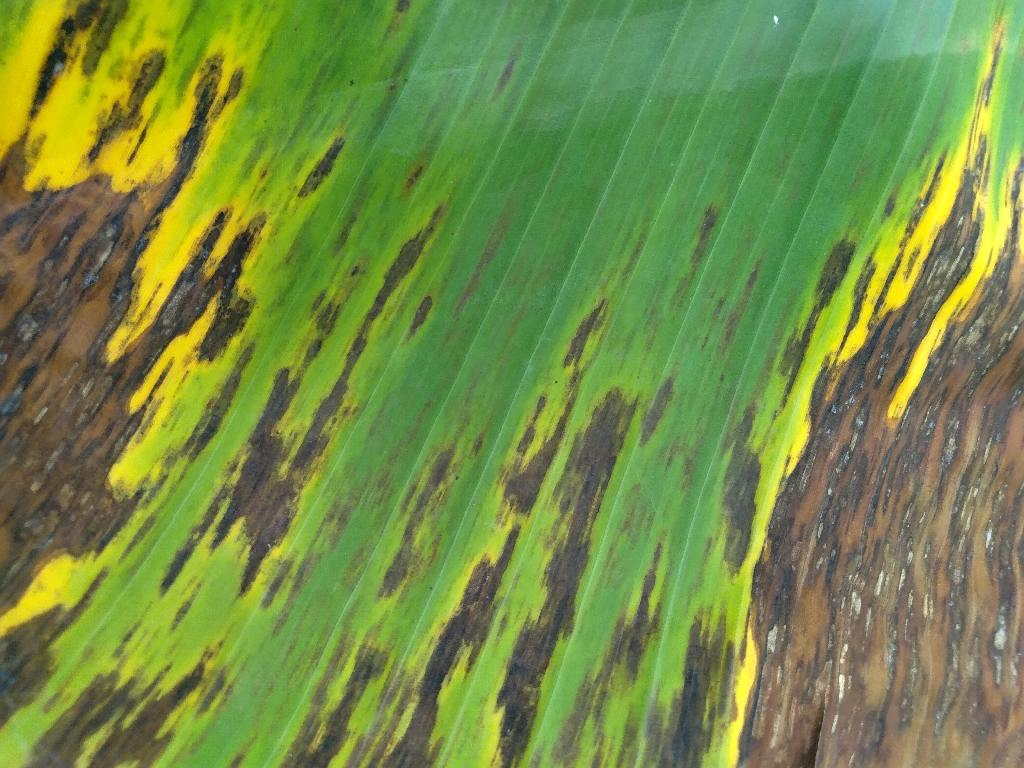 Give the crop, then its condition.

banana, black sigatoka
